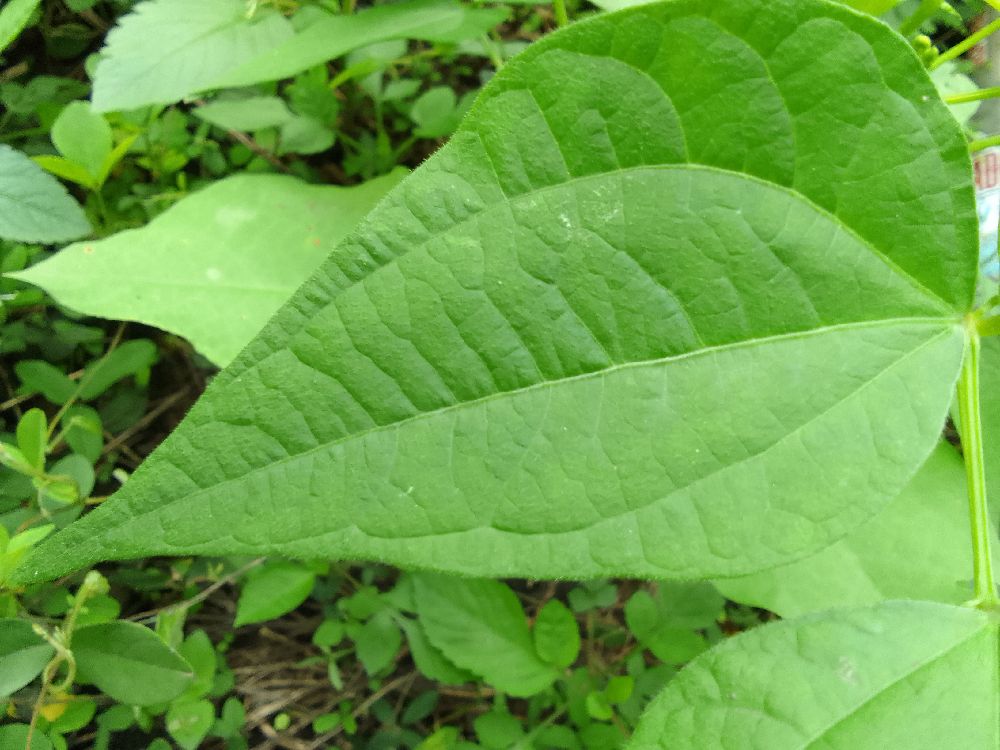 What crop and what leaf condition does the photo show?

common bean, healthy
